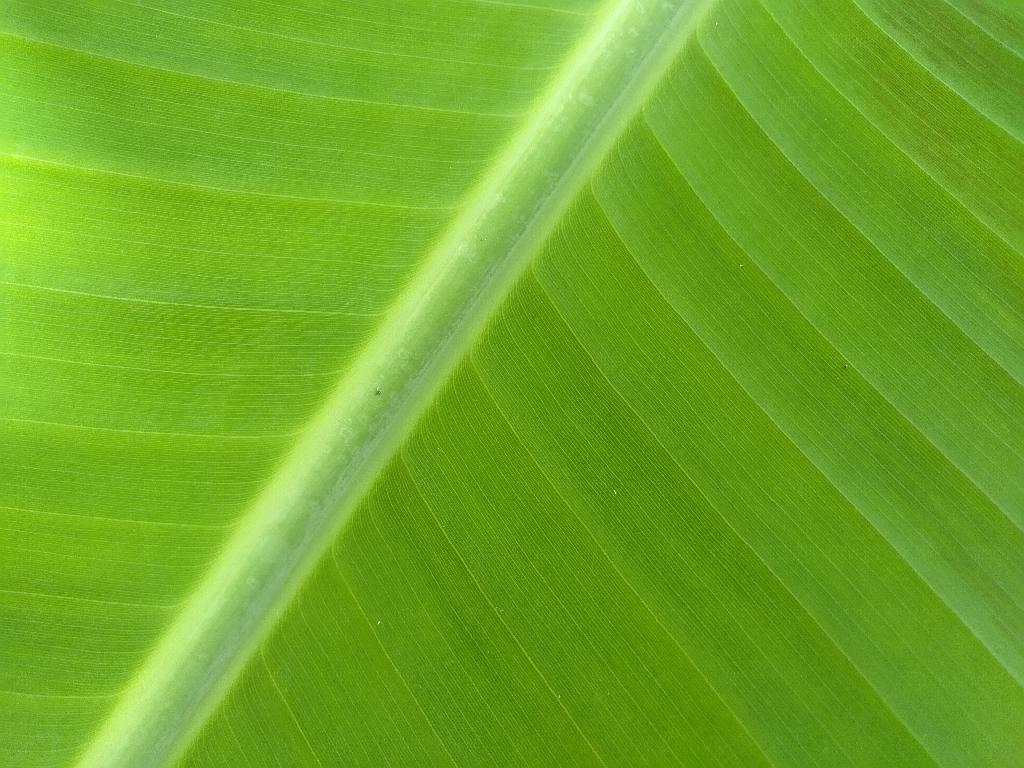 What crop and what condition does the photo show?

banana, healthy
